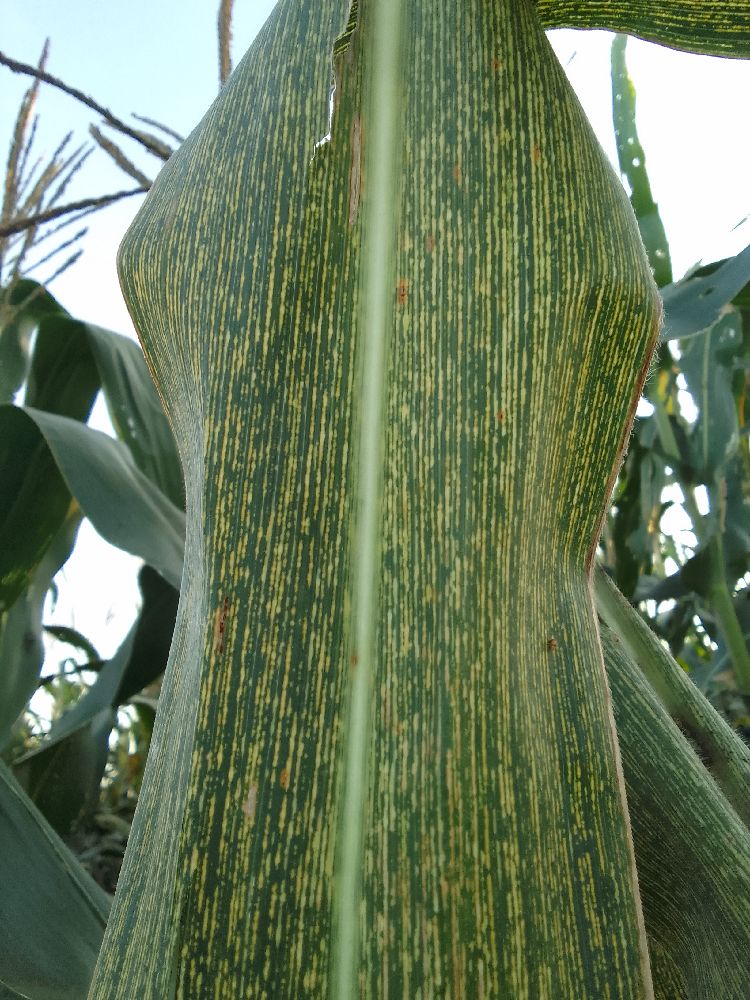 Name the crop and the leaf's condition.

maize, maize streak virus
